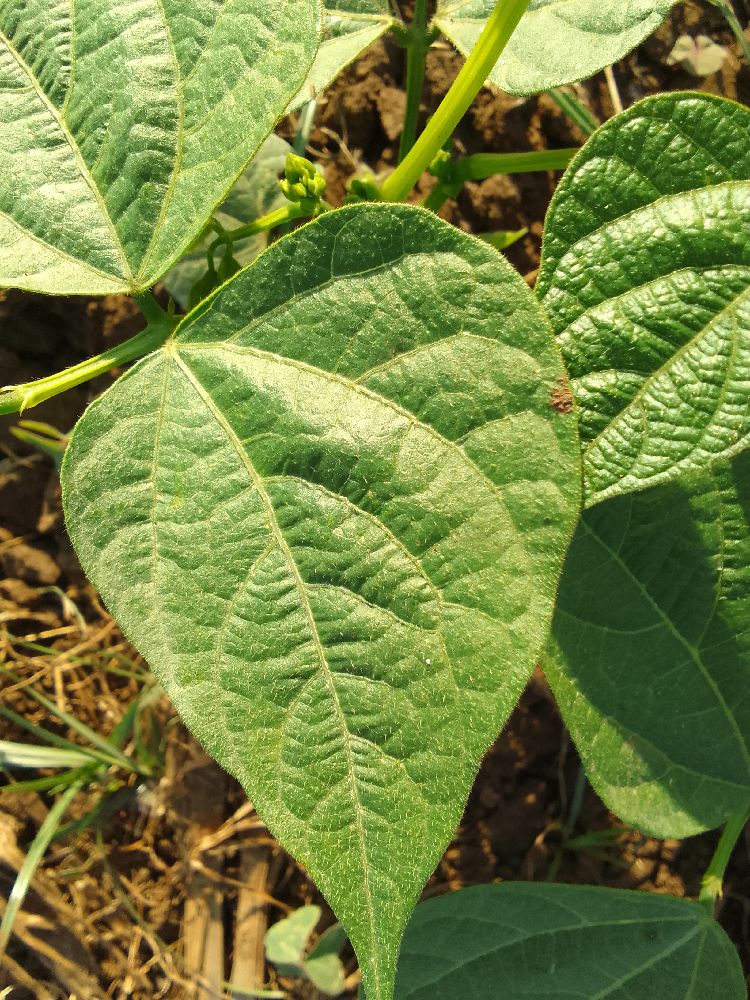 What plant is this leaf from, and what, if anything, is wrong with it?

common bean, healthy
